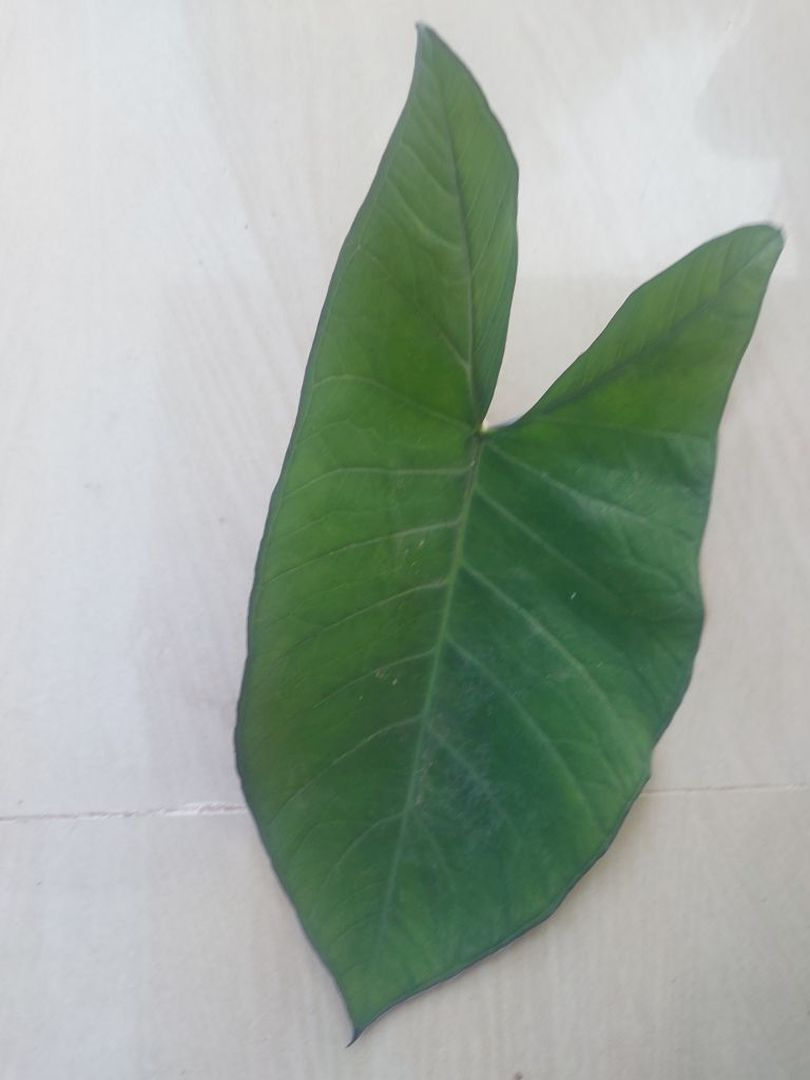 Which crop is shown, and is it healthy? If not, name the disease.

taro, healthy
